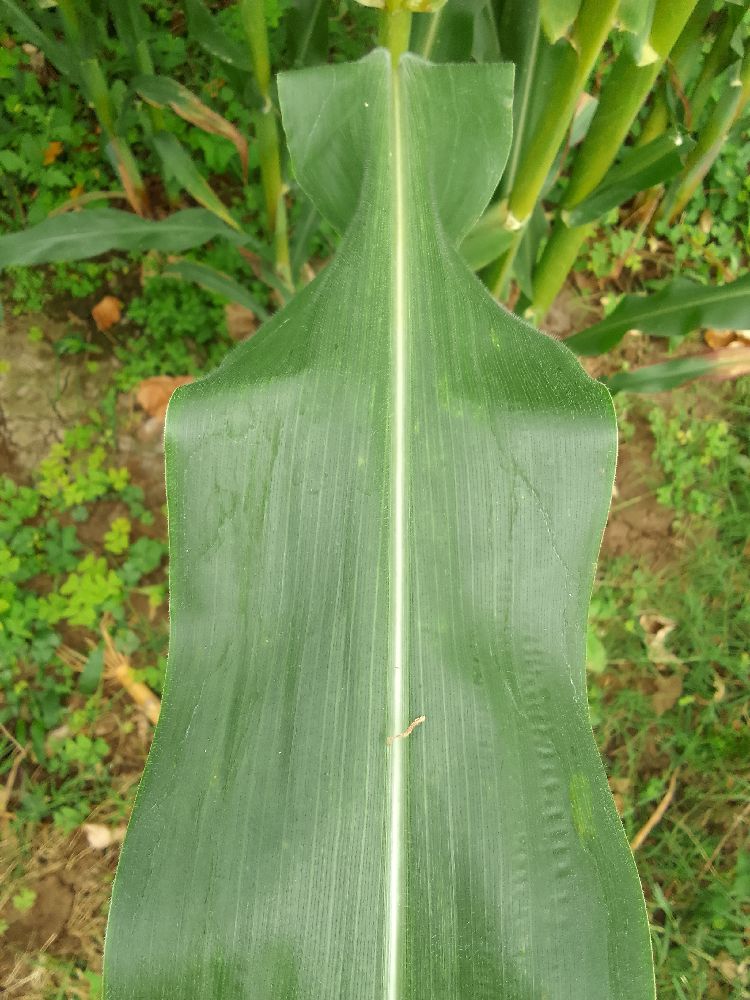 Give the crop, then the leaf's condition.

maize, healthy
